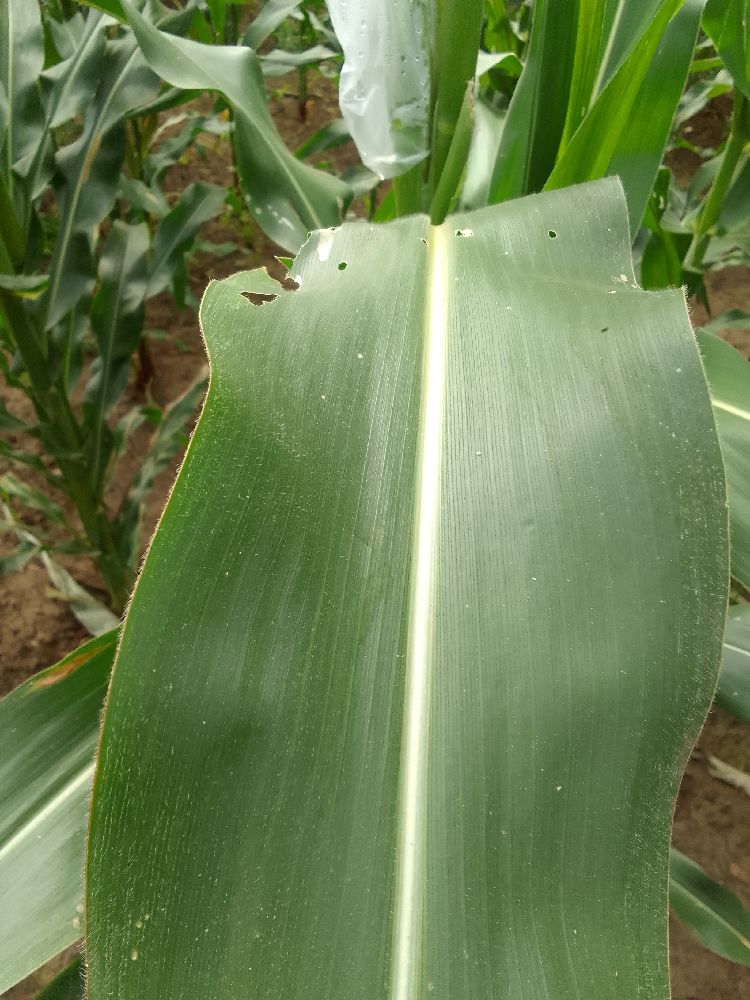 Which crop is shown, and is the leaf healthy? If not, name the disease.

maize, healthy
